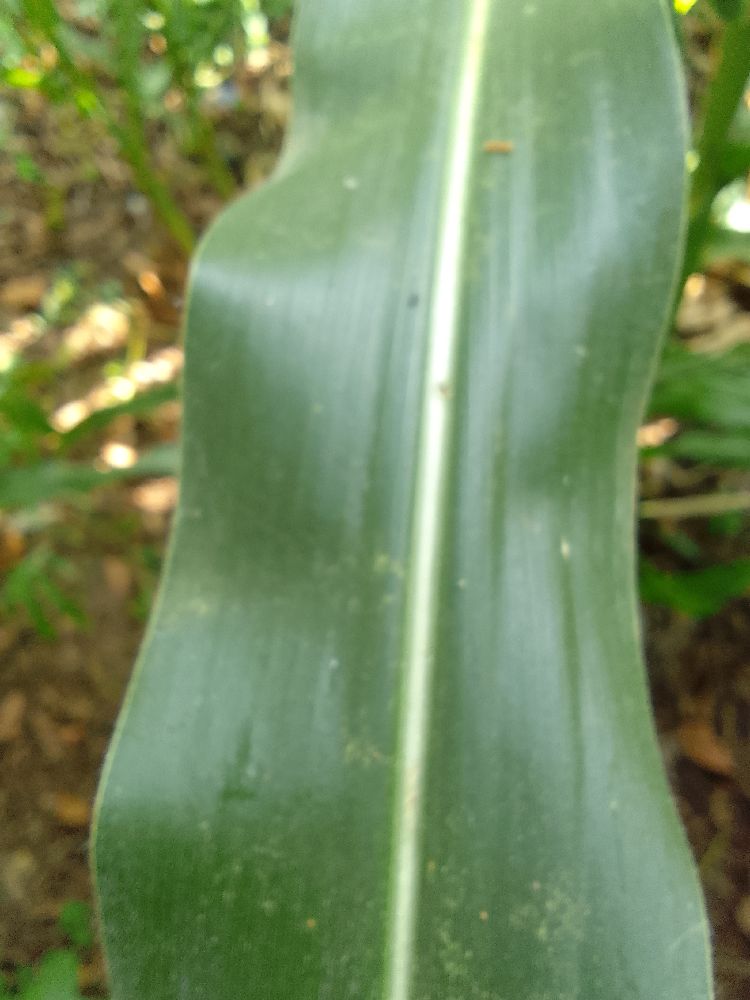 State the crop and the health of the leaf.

maize, healthy
